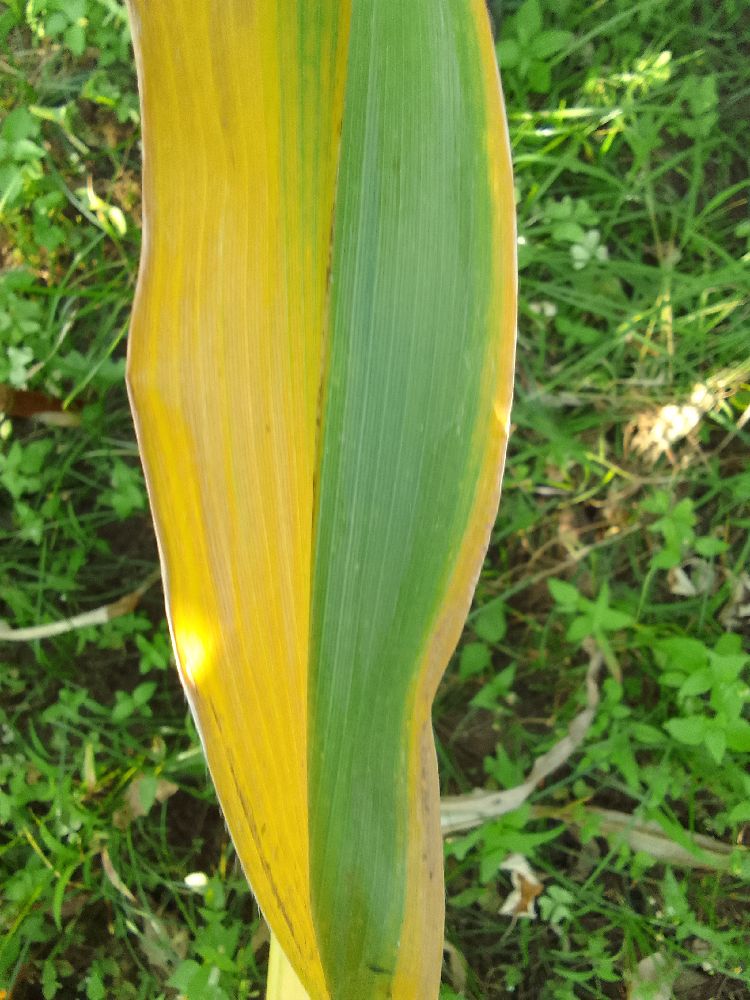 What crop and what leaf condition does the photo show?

maize, maize lethal necrosis
